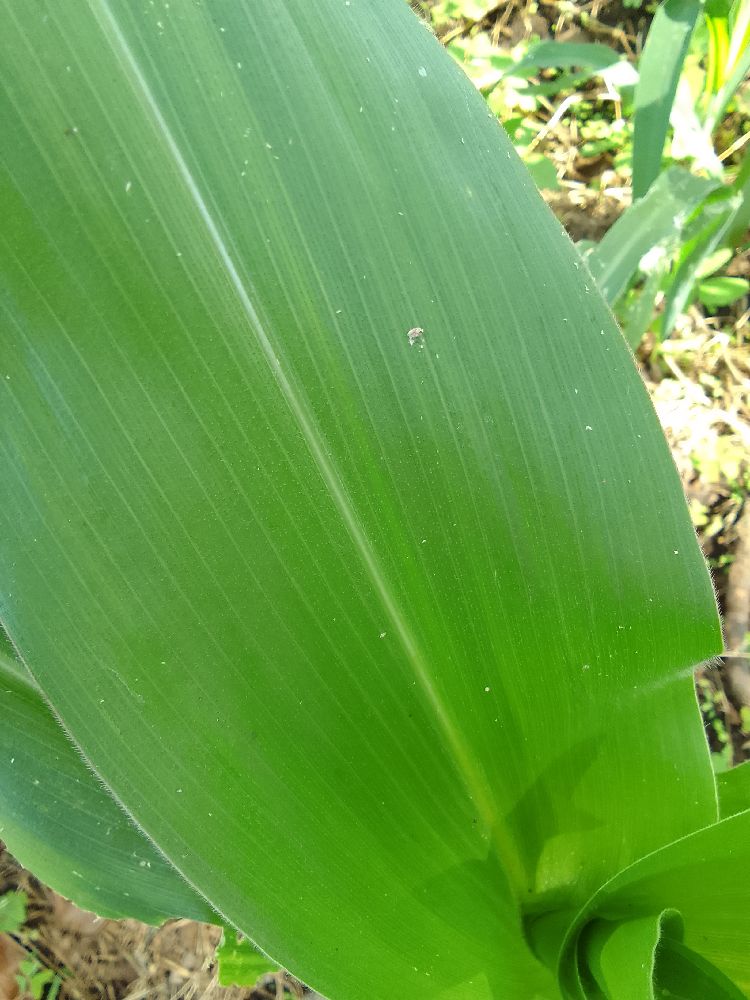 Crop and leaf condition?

maize, healthy
